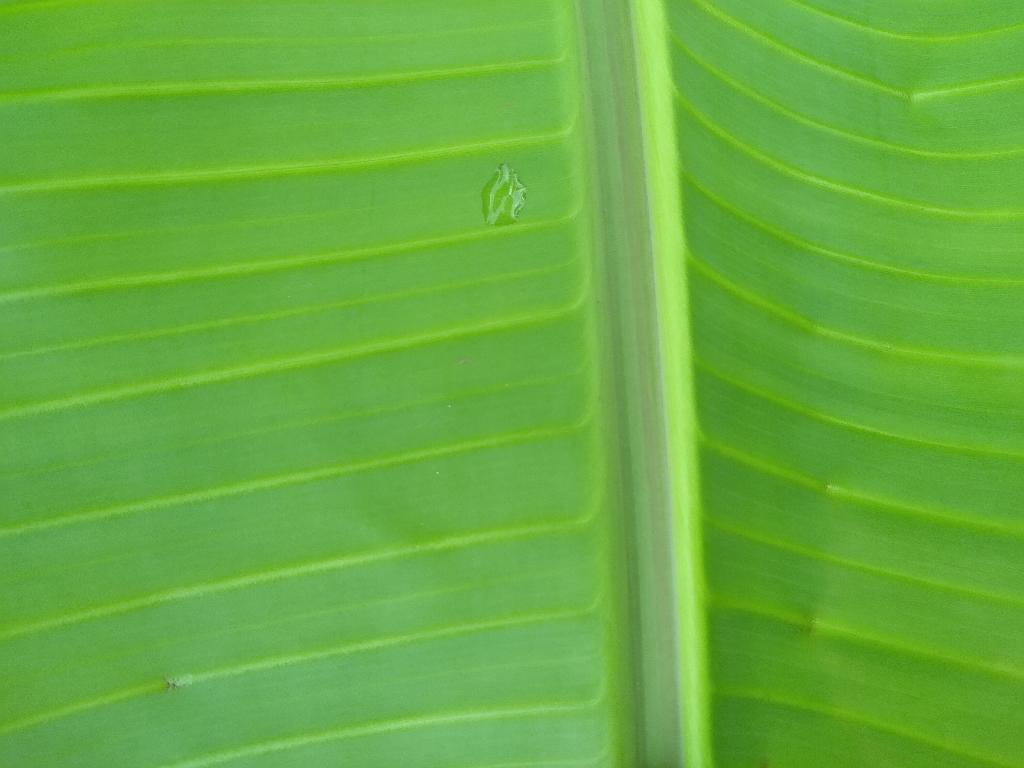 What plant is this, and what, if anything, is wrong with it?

banana, healthy
